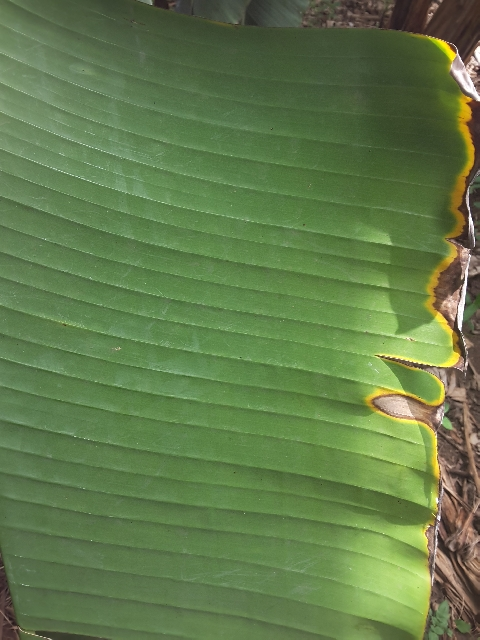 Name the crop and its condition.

banana, fusarium wilt race 1
